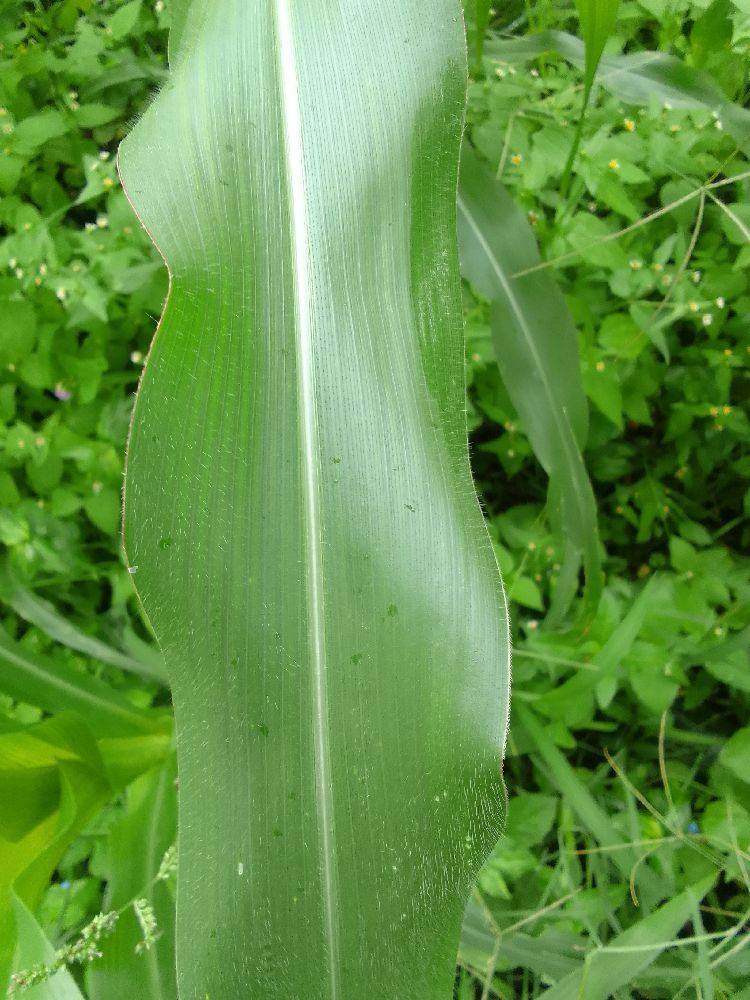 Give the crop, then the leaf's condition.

maize, healthy
